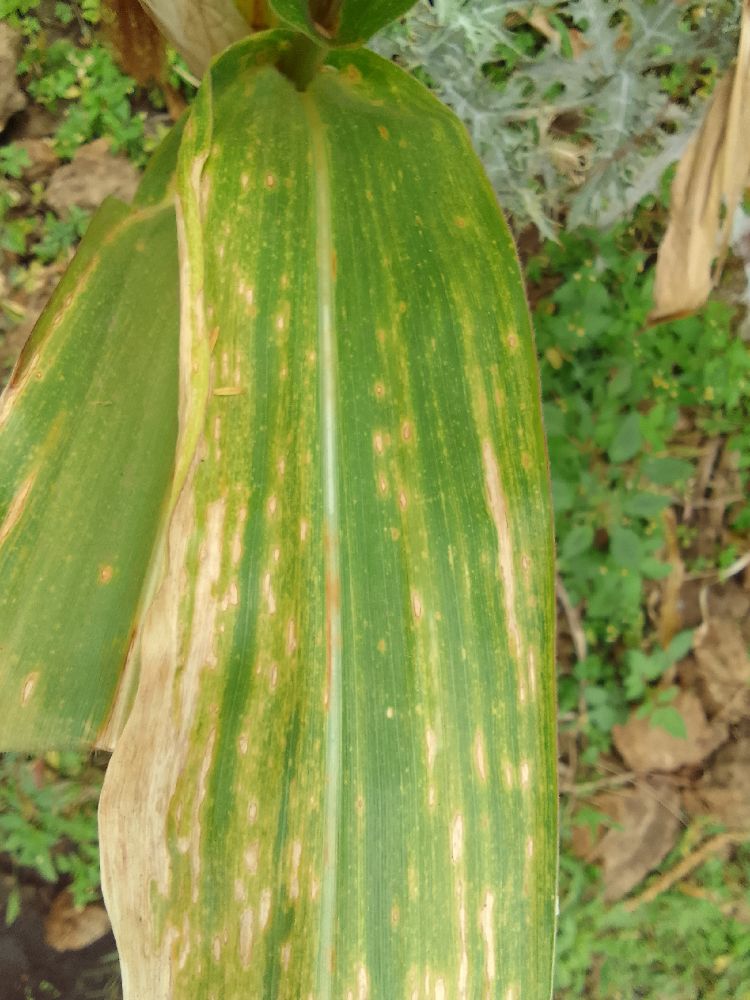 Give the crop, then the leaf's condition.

maize, maize lethal necrosis
